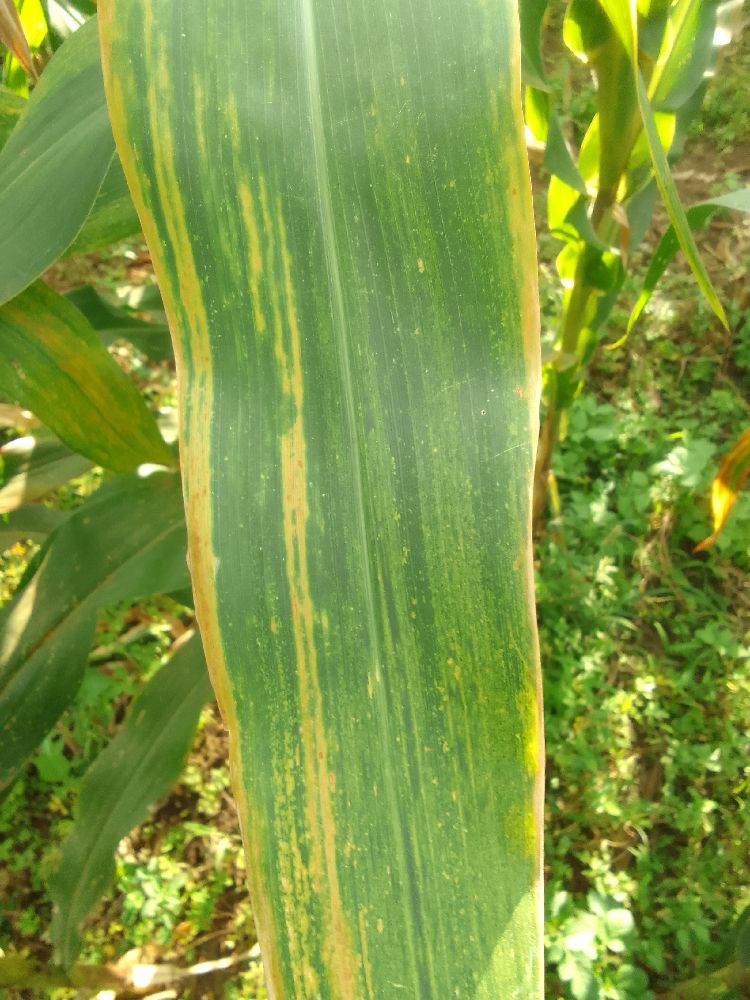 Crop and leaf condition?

maize, maize lethal necrosis
